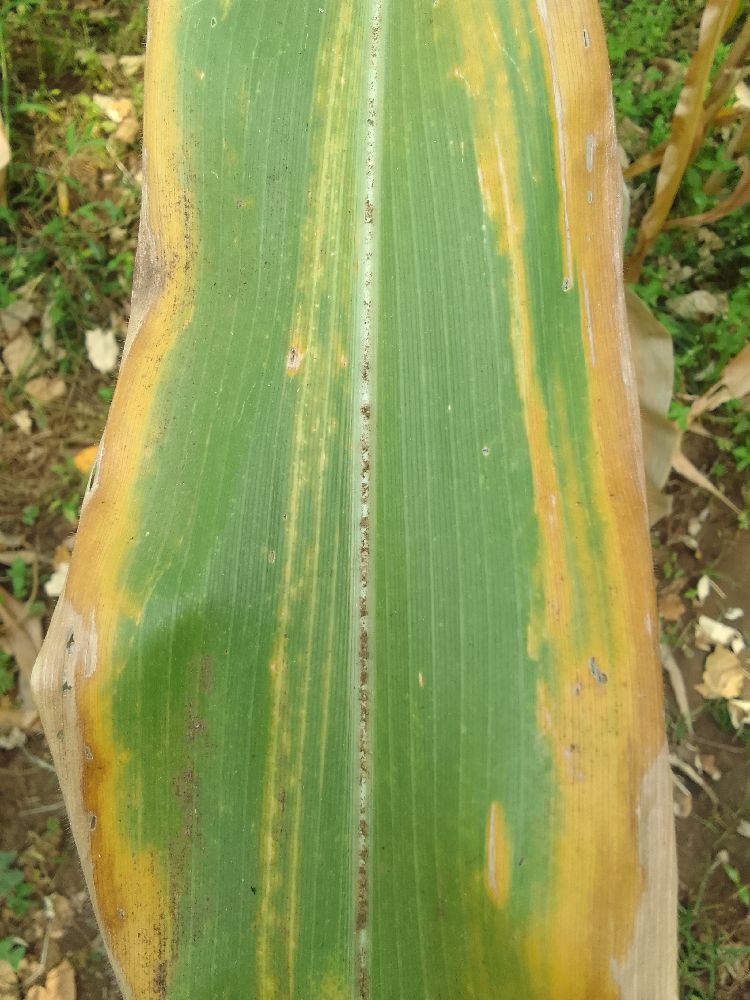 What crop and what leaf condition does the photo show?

maize, maize lethal necrosis
